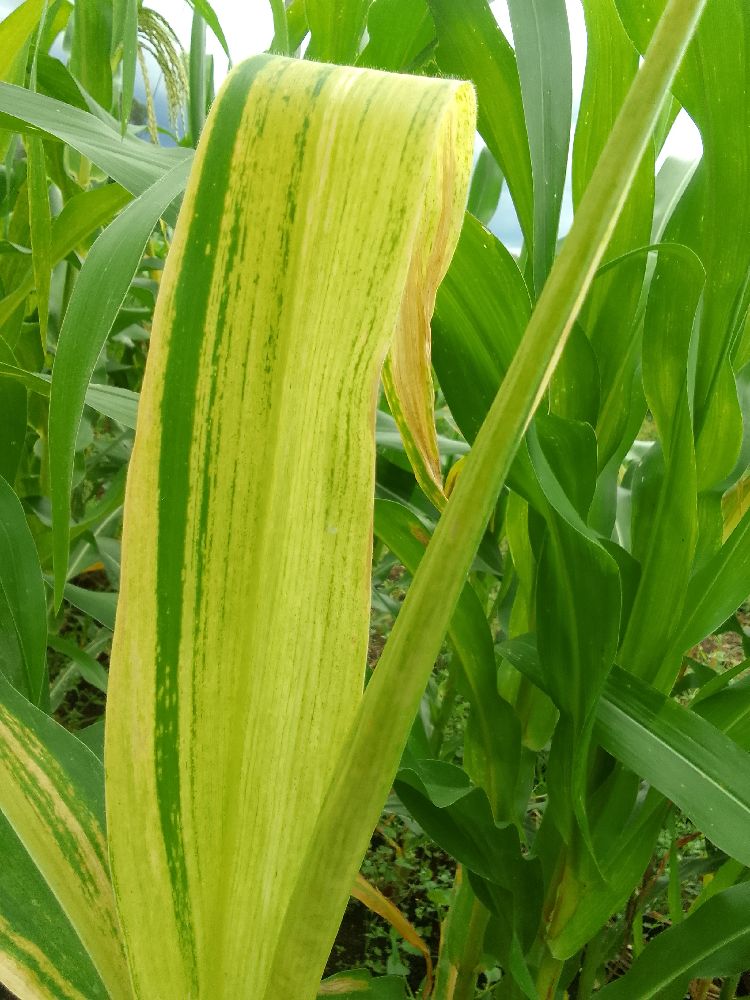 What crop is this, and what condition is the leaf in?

maize, maize lethal necrosis
